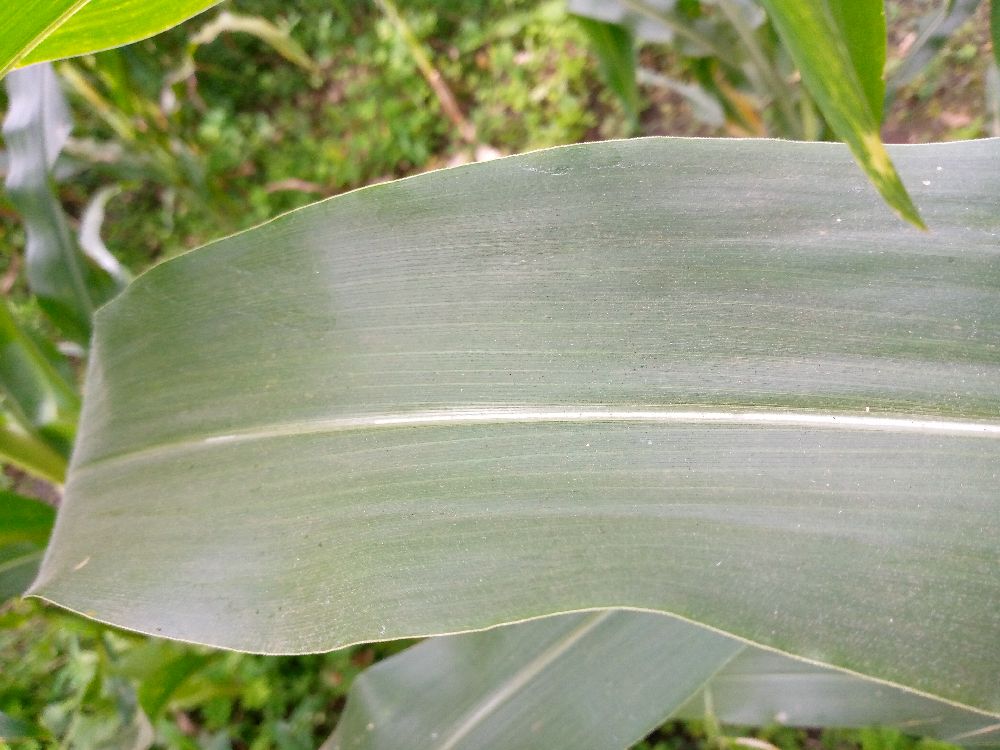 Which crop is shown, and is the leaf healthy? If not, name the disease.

maize, healthy
